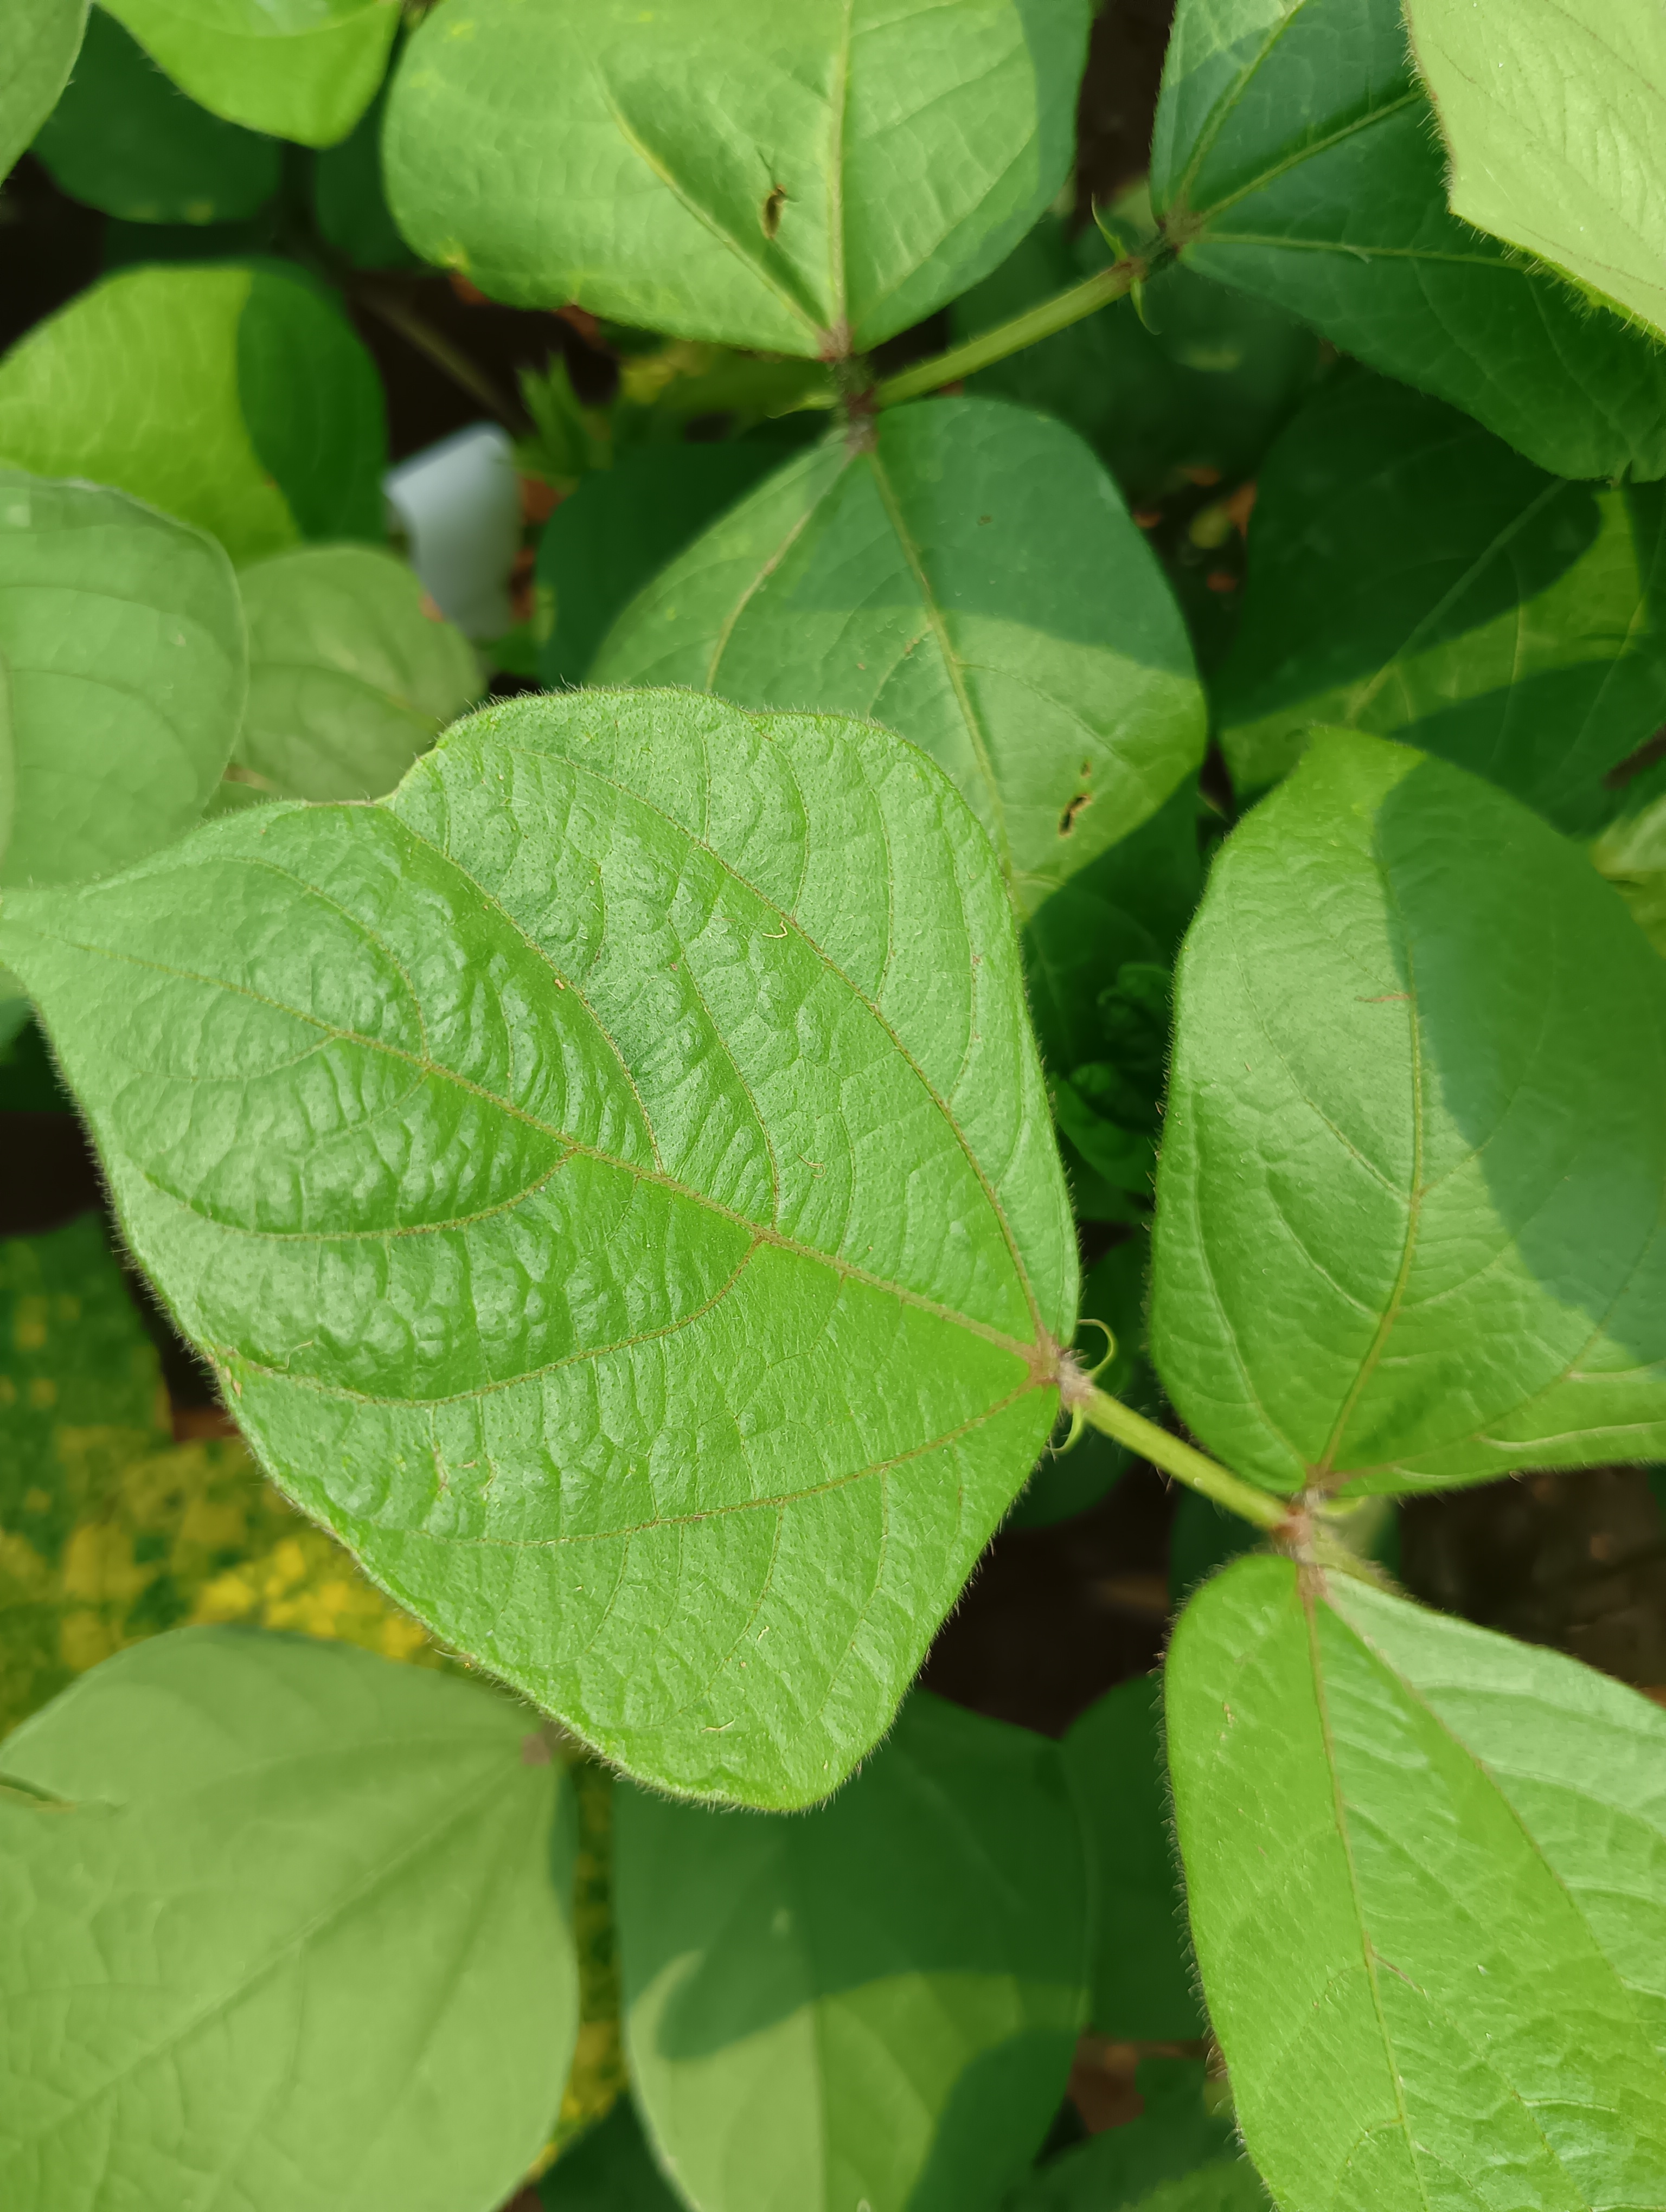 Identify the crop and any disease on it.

mungbean, healthy
